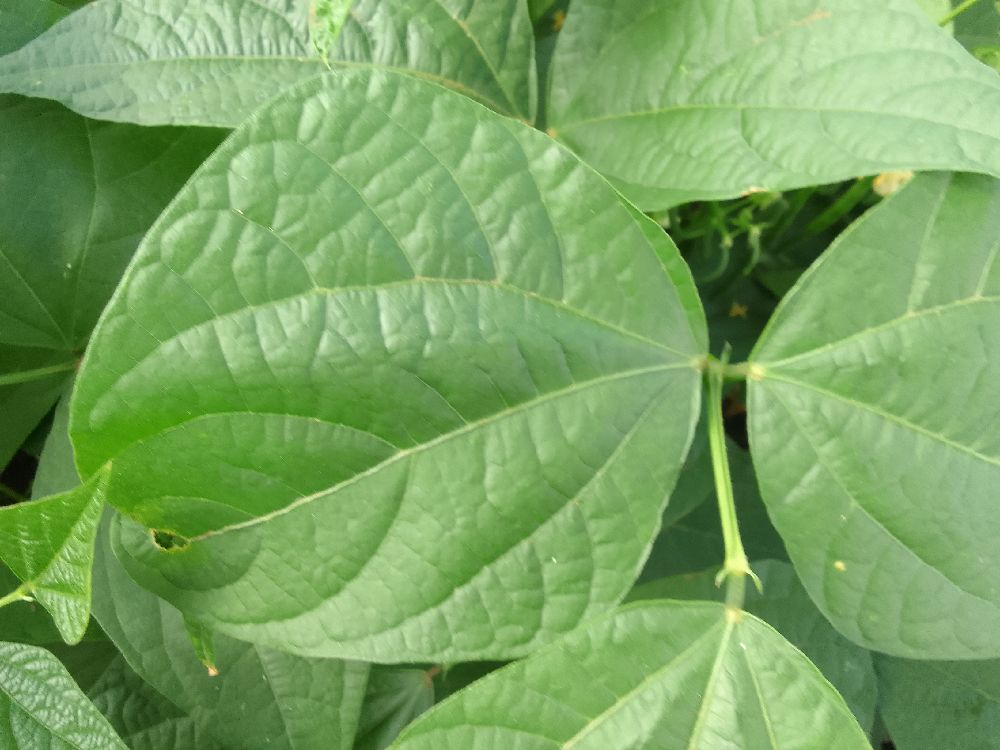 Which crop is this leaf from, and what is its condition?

common bean, healthy
